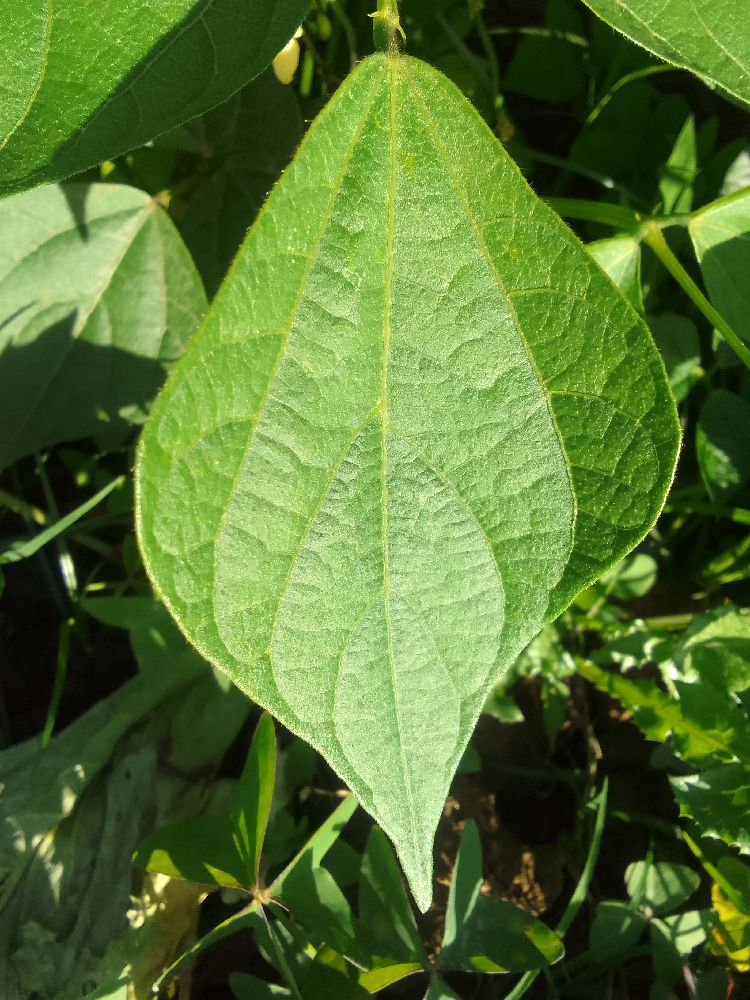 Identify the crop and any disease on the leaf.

common bean, healthy
